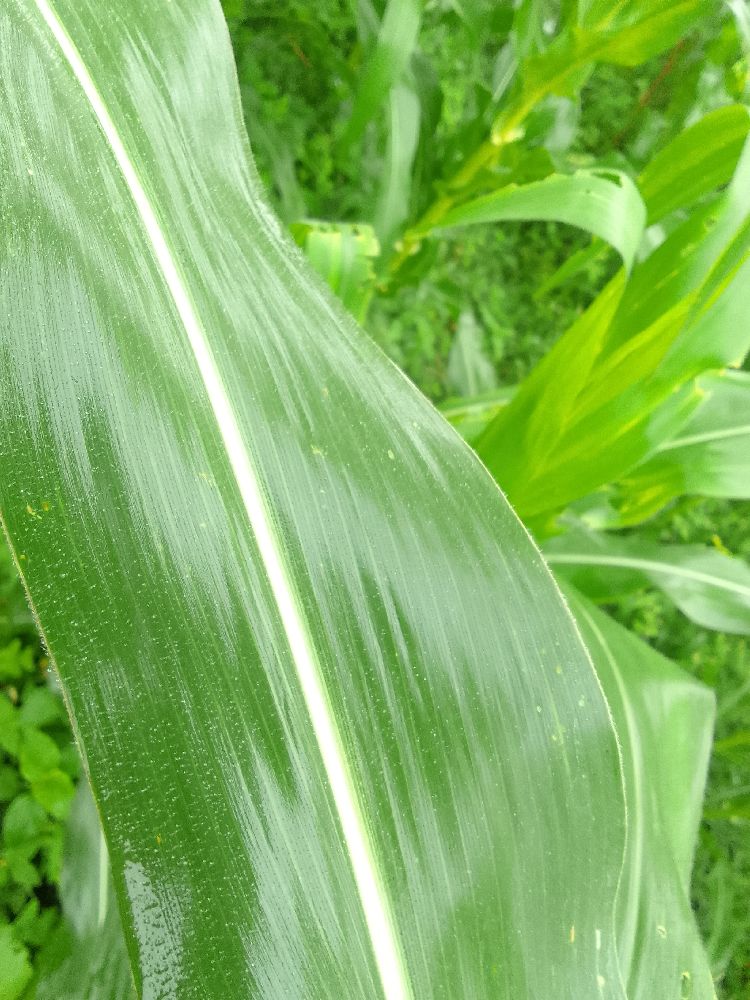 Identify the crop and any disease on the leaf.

maize, healthy
